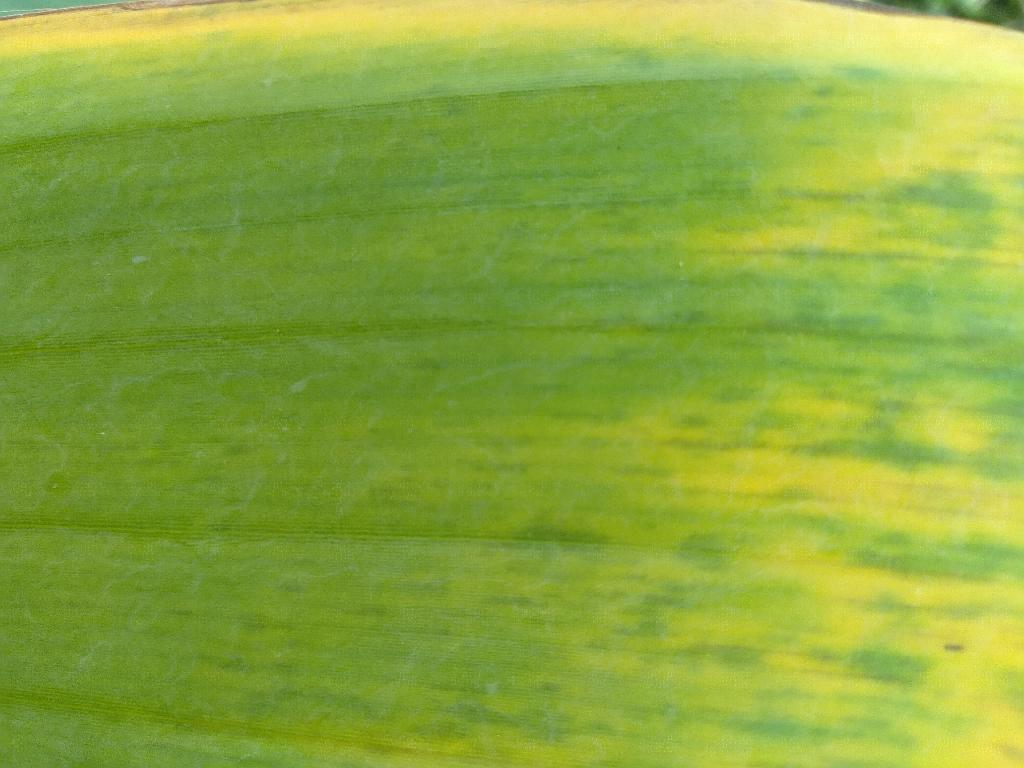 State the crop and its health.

banana, fusarium wilt race 1
